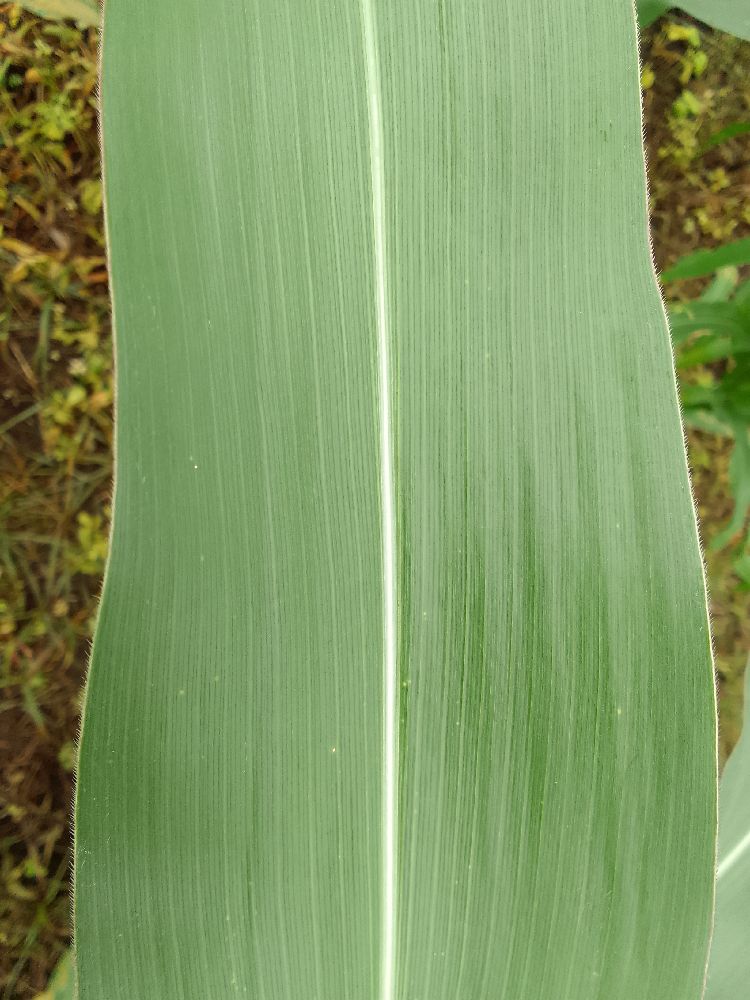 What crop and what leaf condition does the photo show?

maize, healthy
